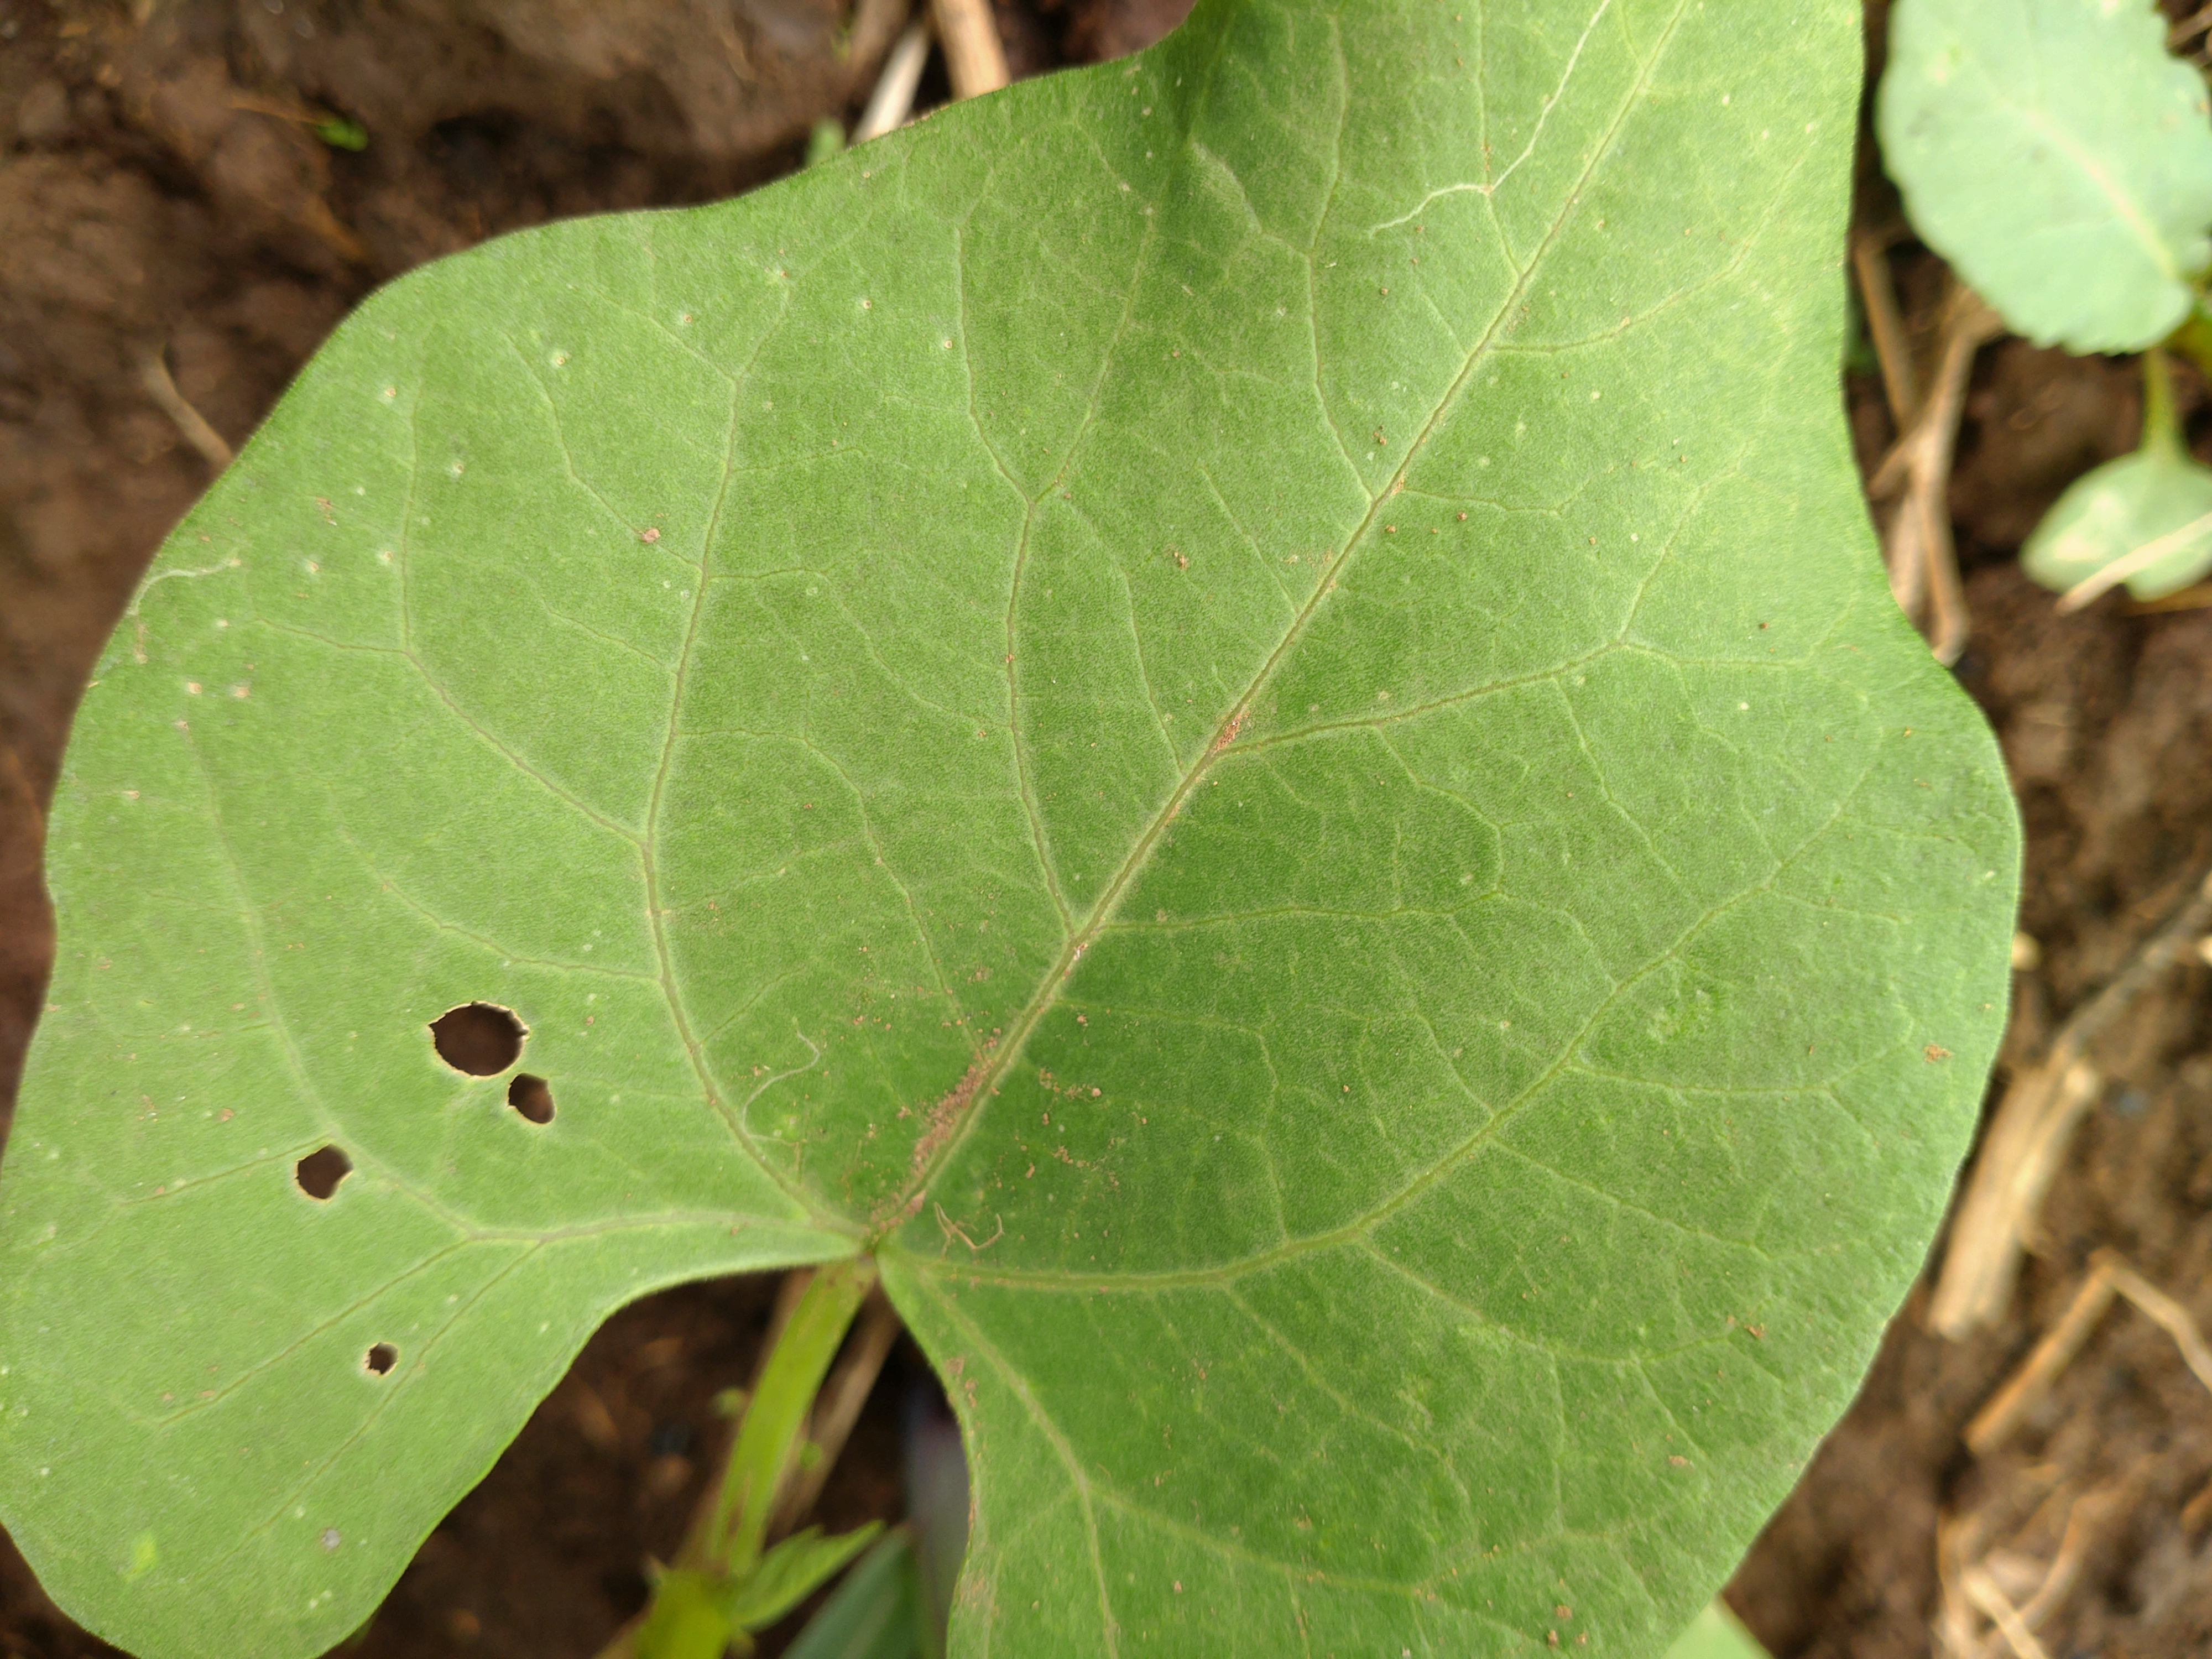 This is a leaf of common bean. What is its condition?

healthy
